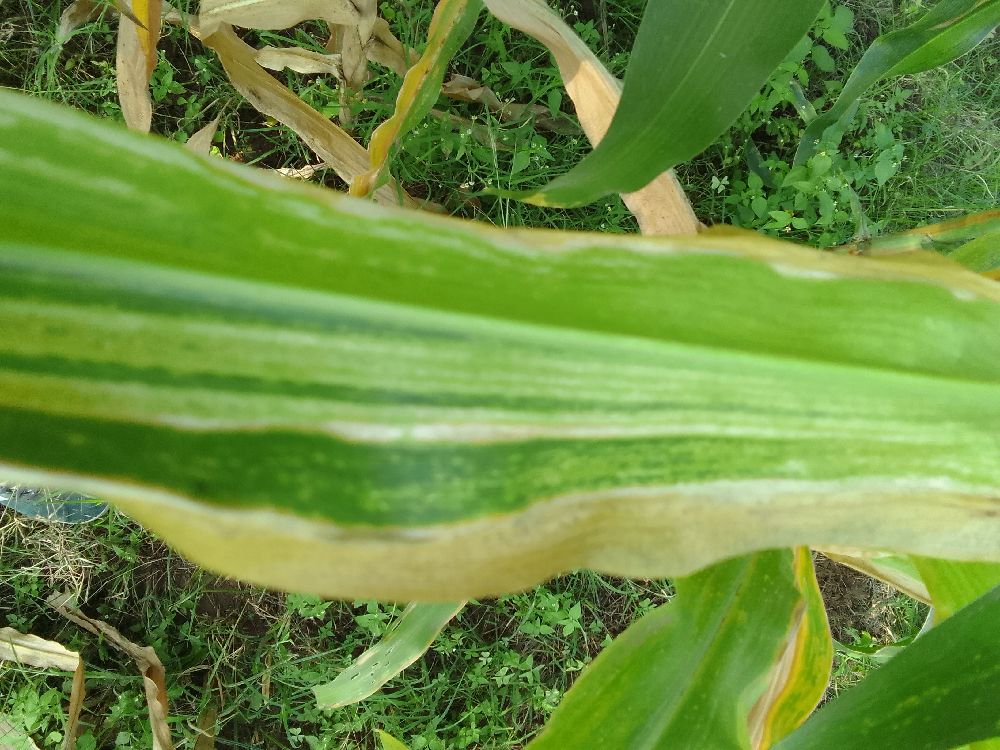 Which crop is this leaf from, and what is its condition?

maize, maize lethal necrosis
